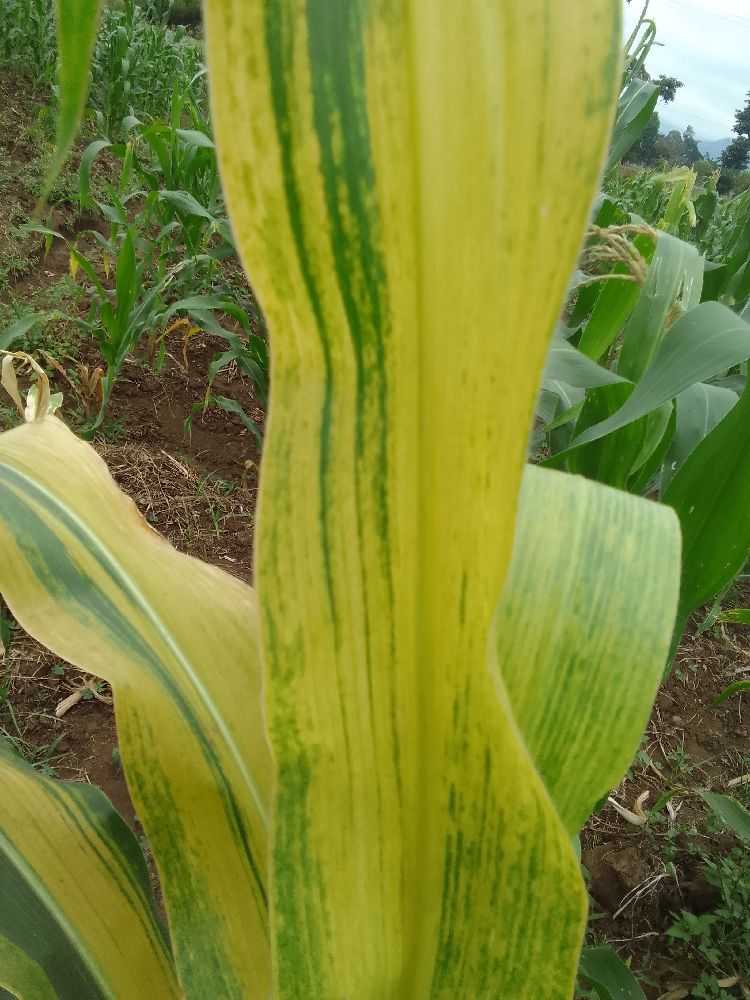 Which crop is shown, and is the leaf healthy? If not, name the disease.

maize, maize lethal necrosis
